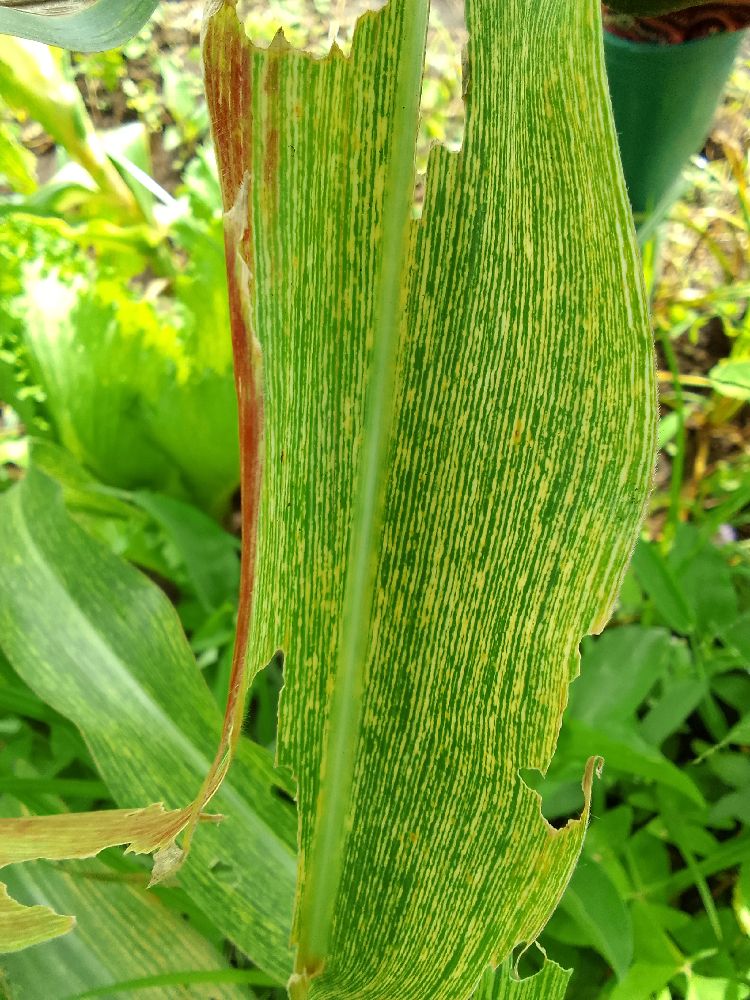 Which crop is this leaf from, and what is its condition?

maize, maize streak virus
